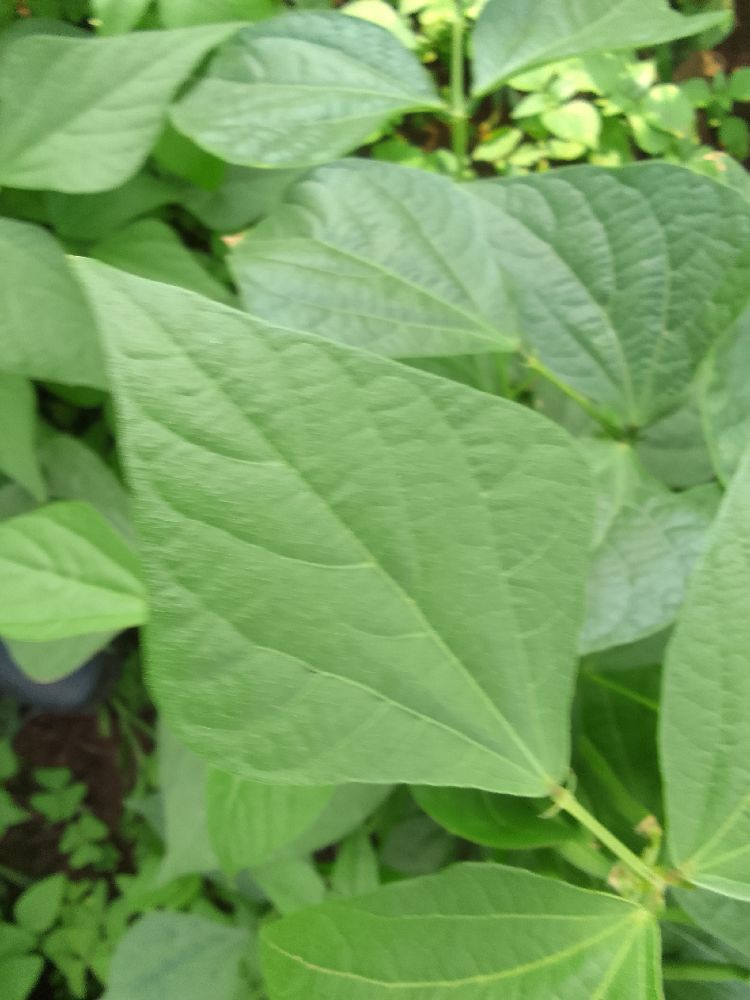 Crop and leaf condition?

common bean, healthy
